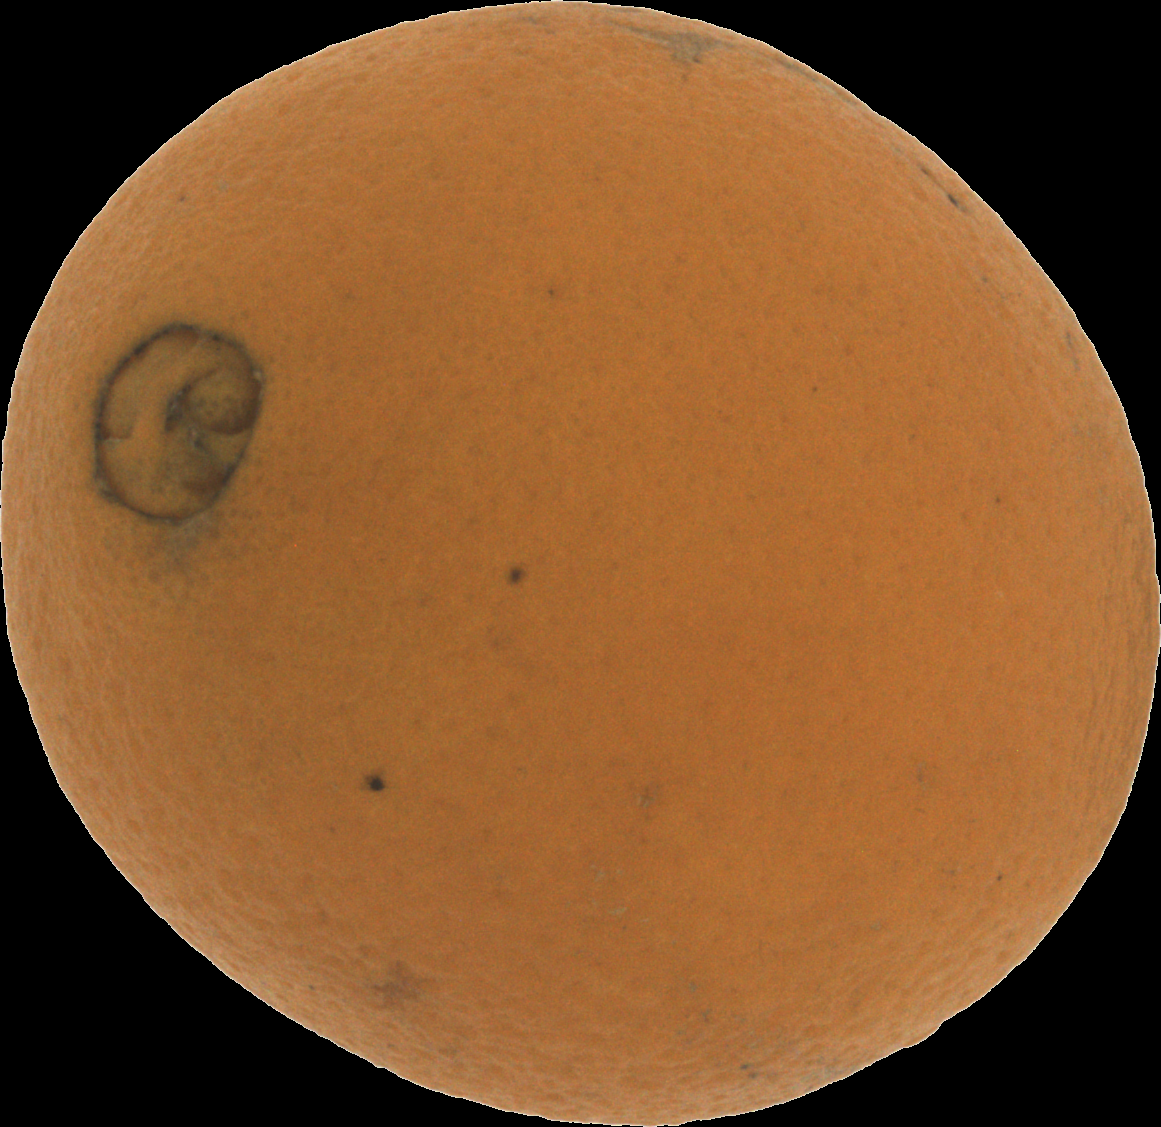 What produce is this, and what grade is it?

orange, bad
